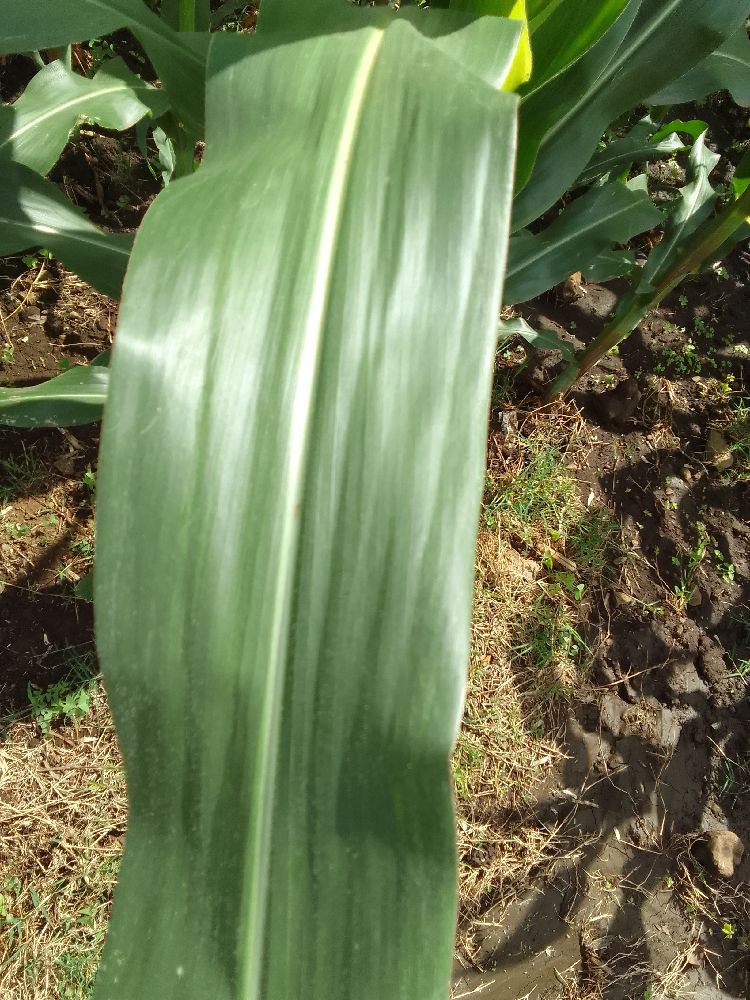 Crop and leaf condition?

maize, healthy
